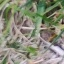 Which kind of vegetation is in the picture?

grass
